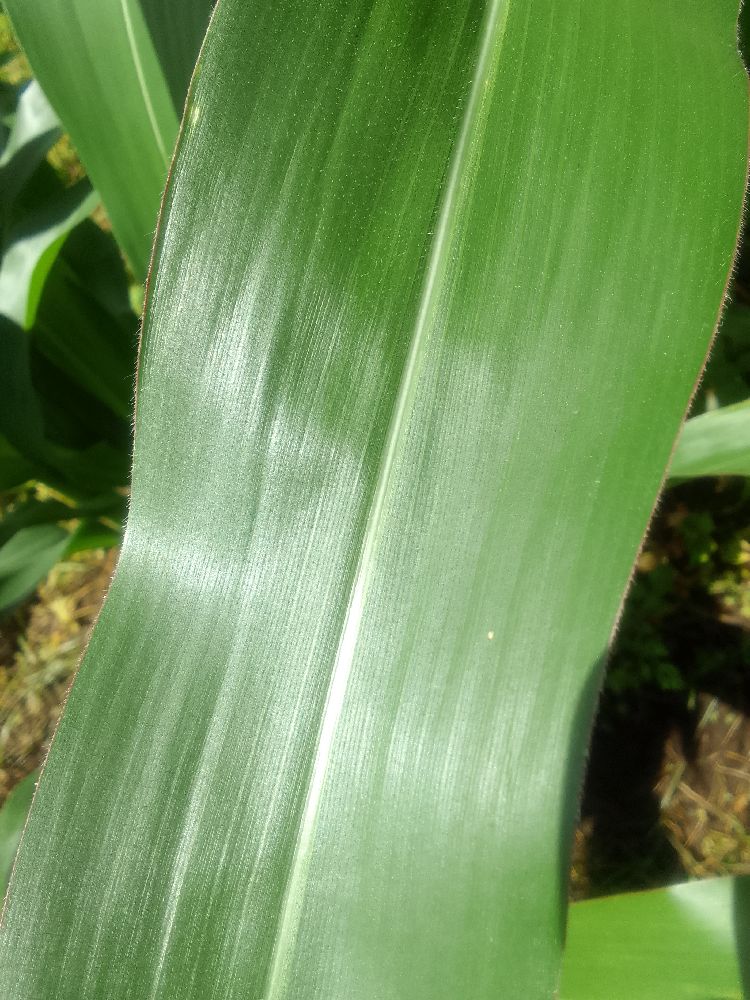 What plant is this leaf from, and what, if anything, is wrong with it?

maize, healthy
